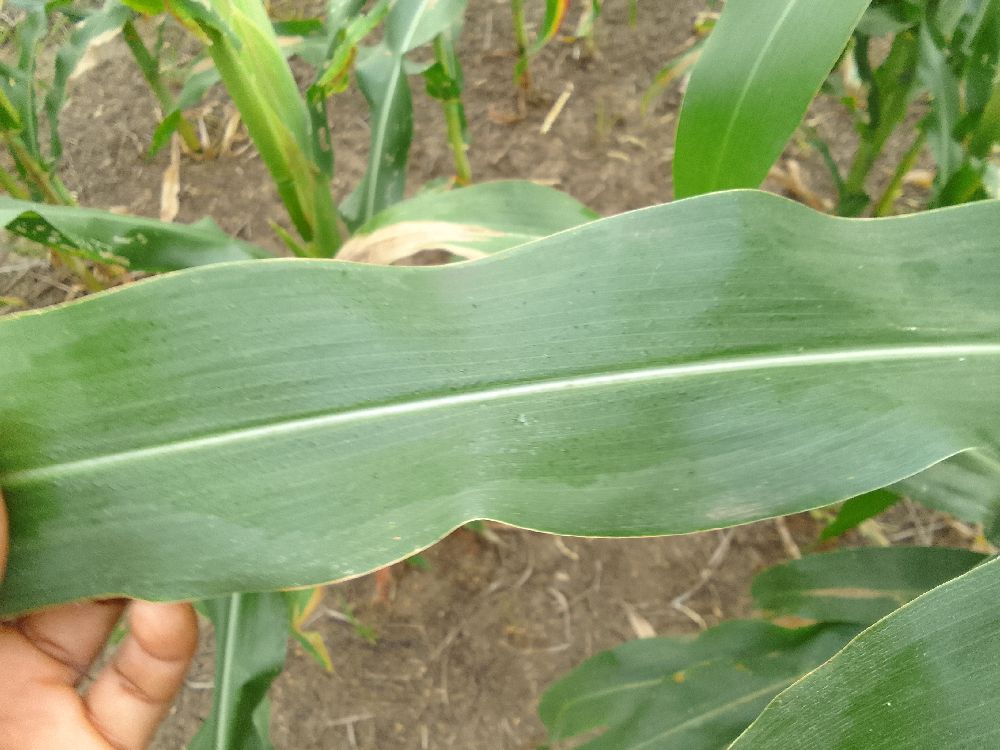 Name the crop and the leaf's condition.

maize, healthy
